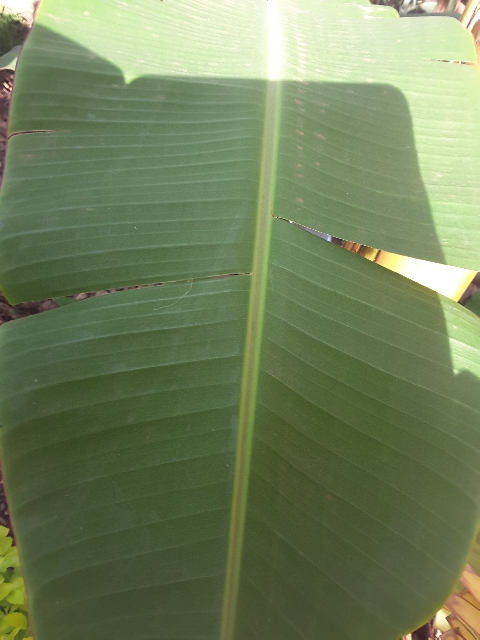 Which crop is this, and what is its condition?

banana, healthy
